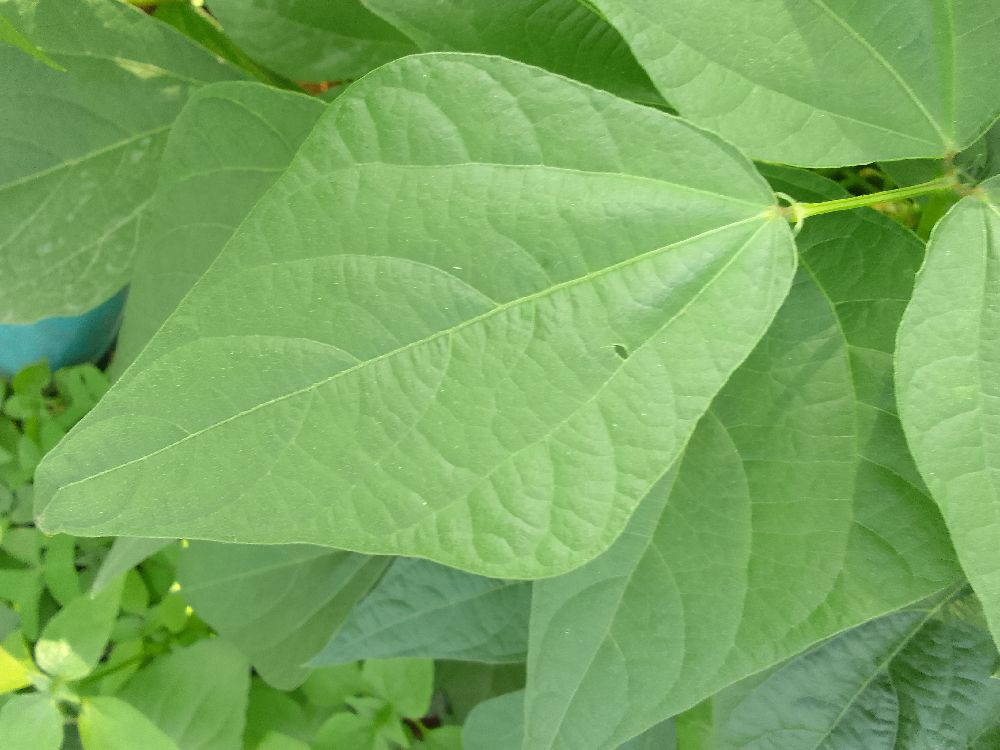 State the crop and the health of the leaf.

common bean, healthy
